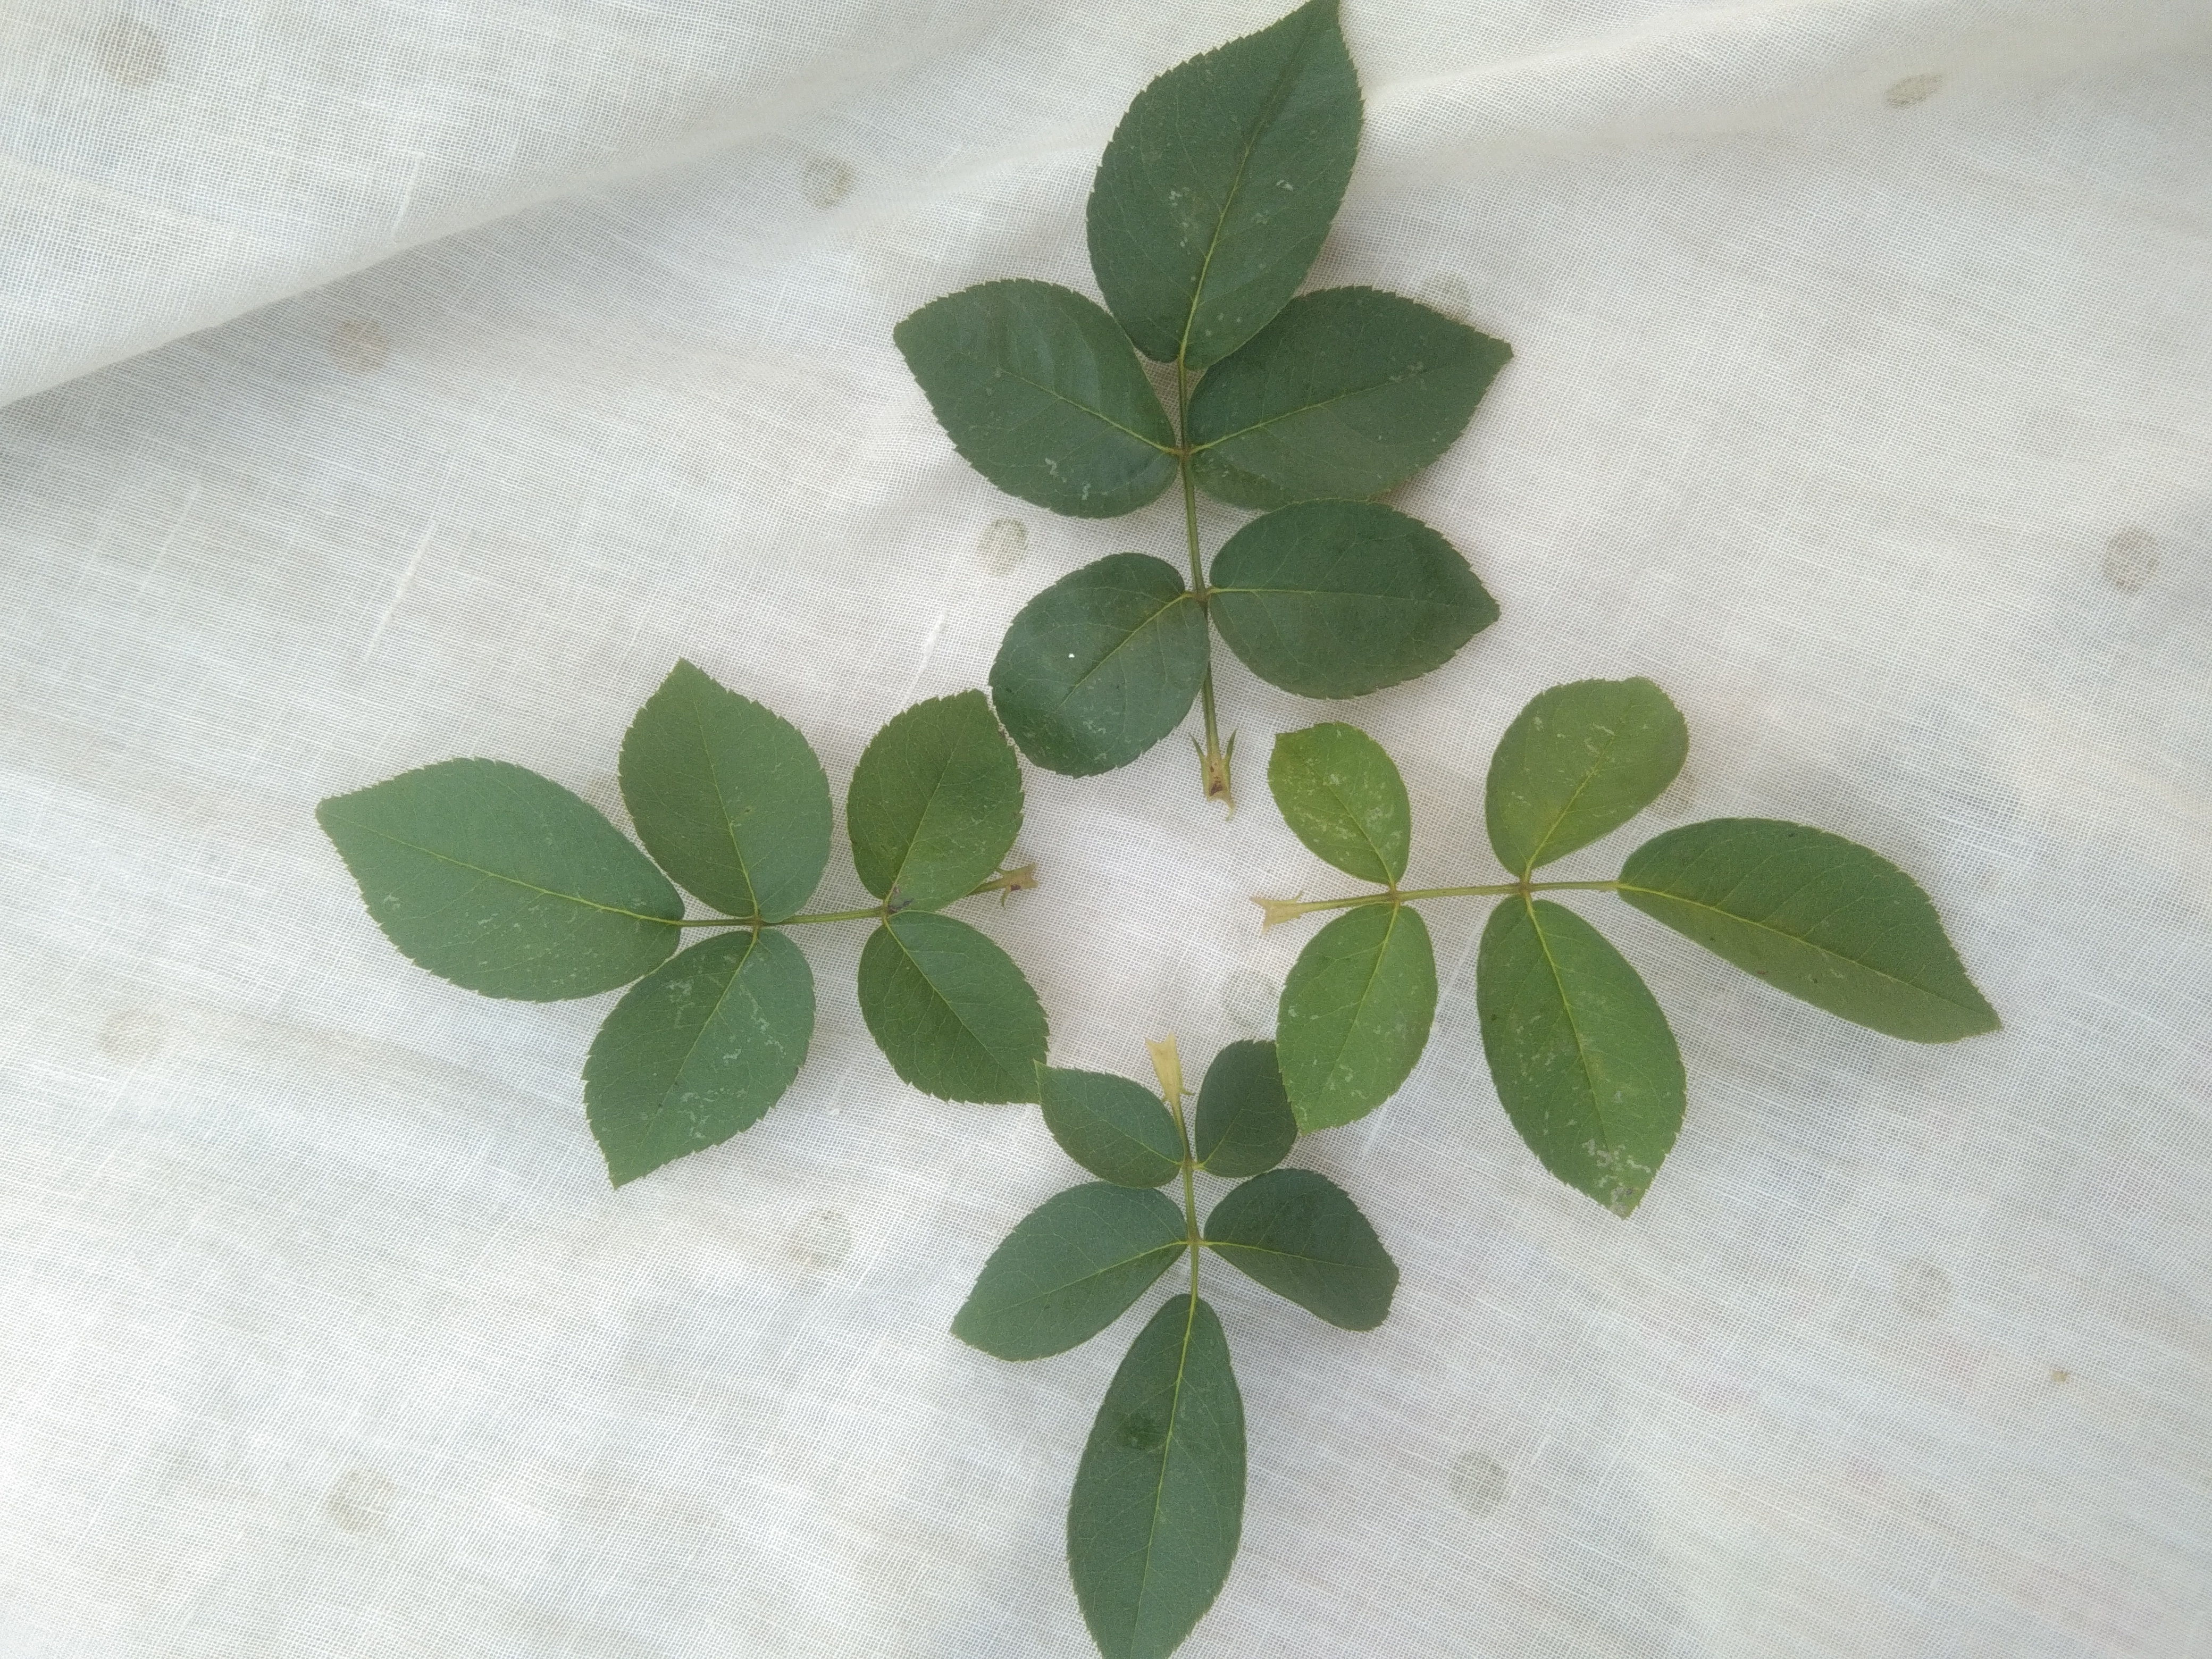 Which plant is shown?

rose
